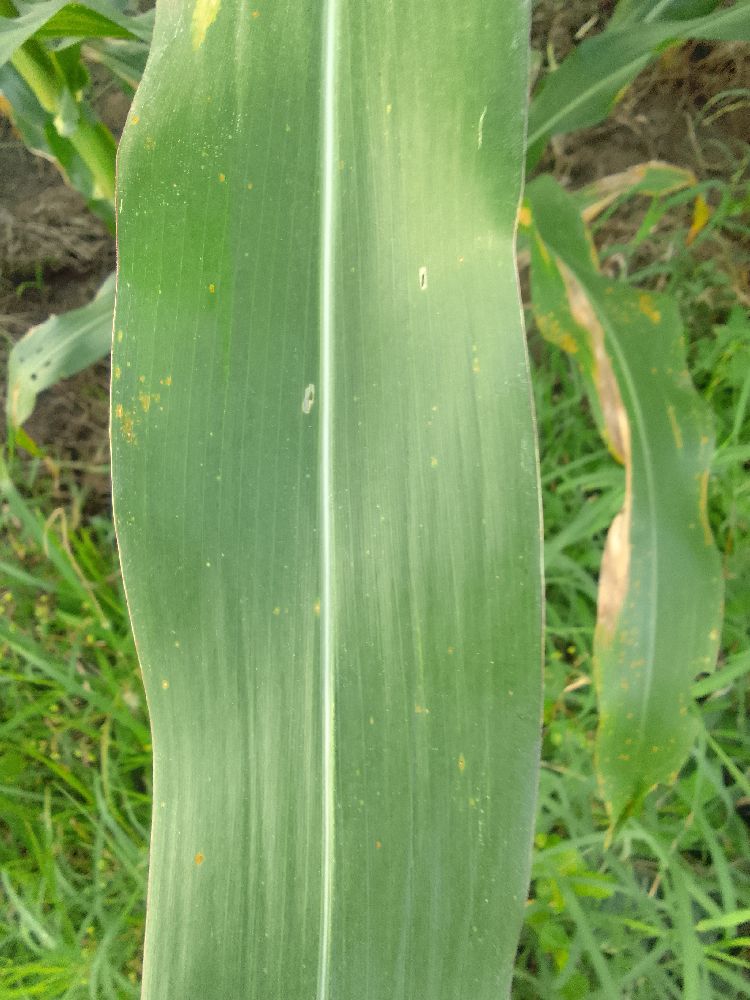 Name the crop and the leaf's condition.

maize, healthy
